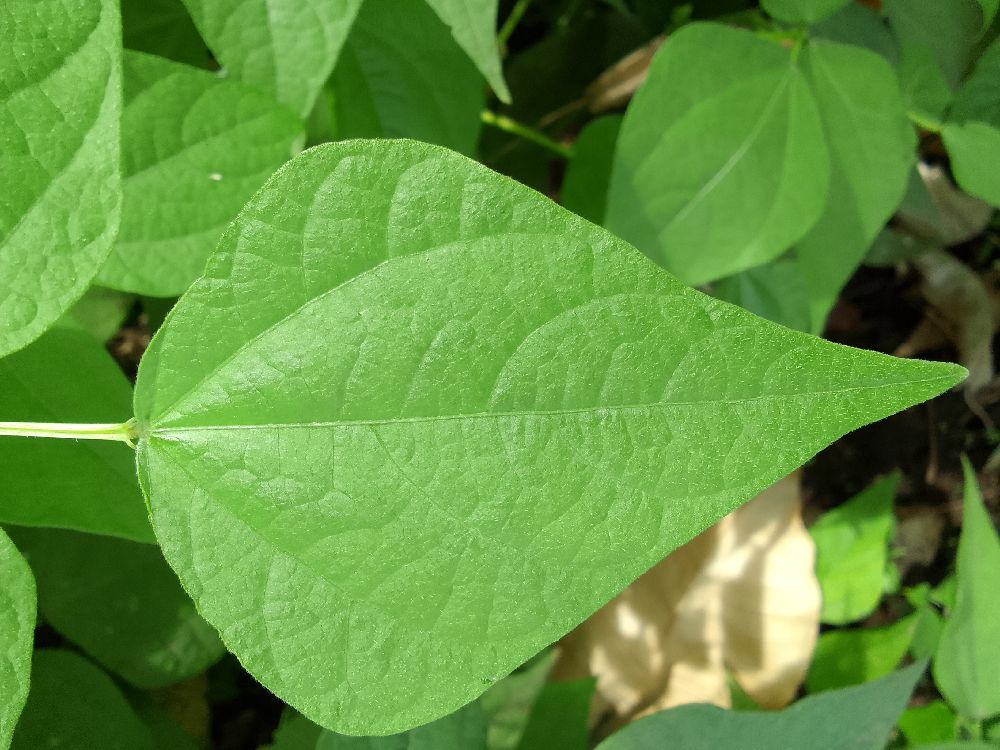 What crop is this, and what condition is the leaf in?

common bean, healthy
